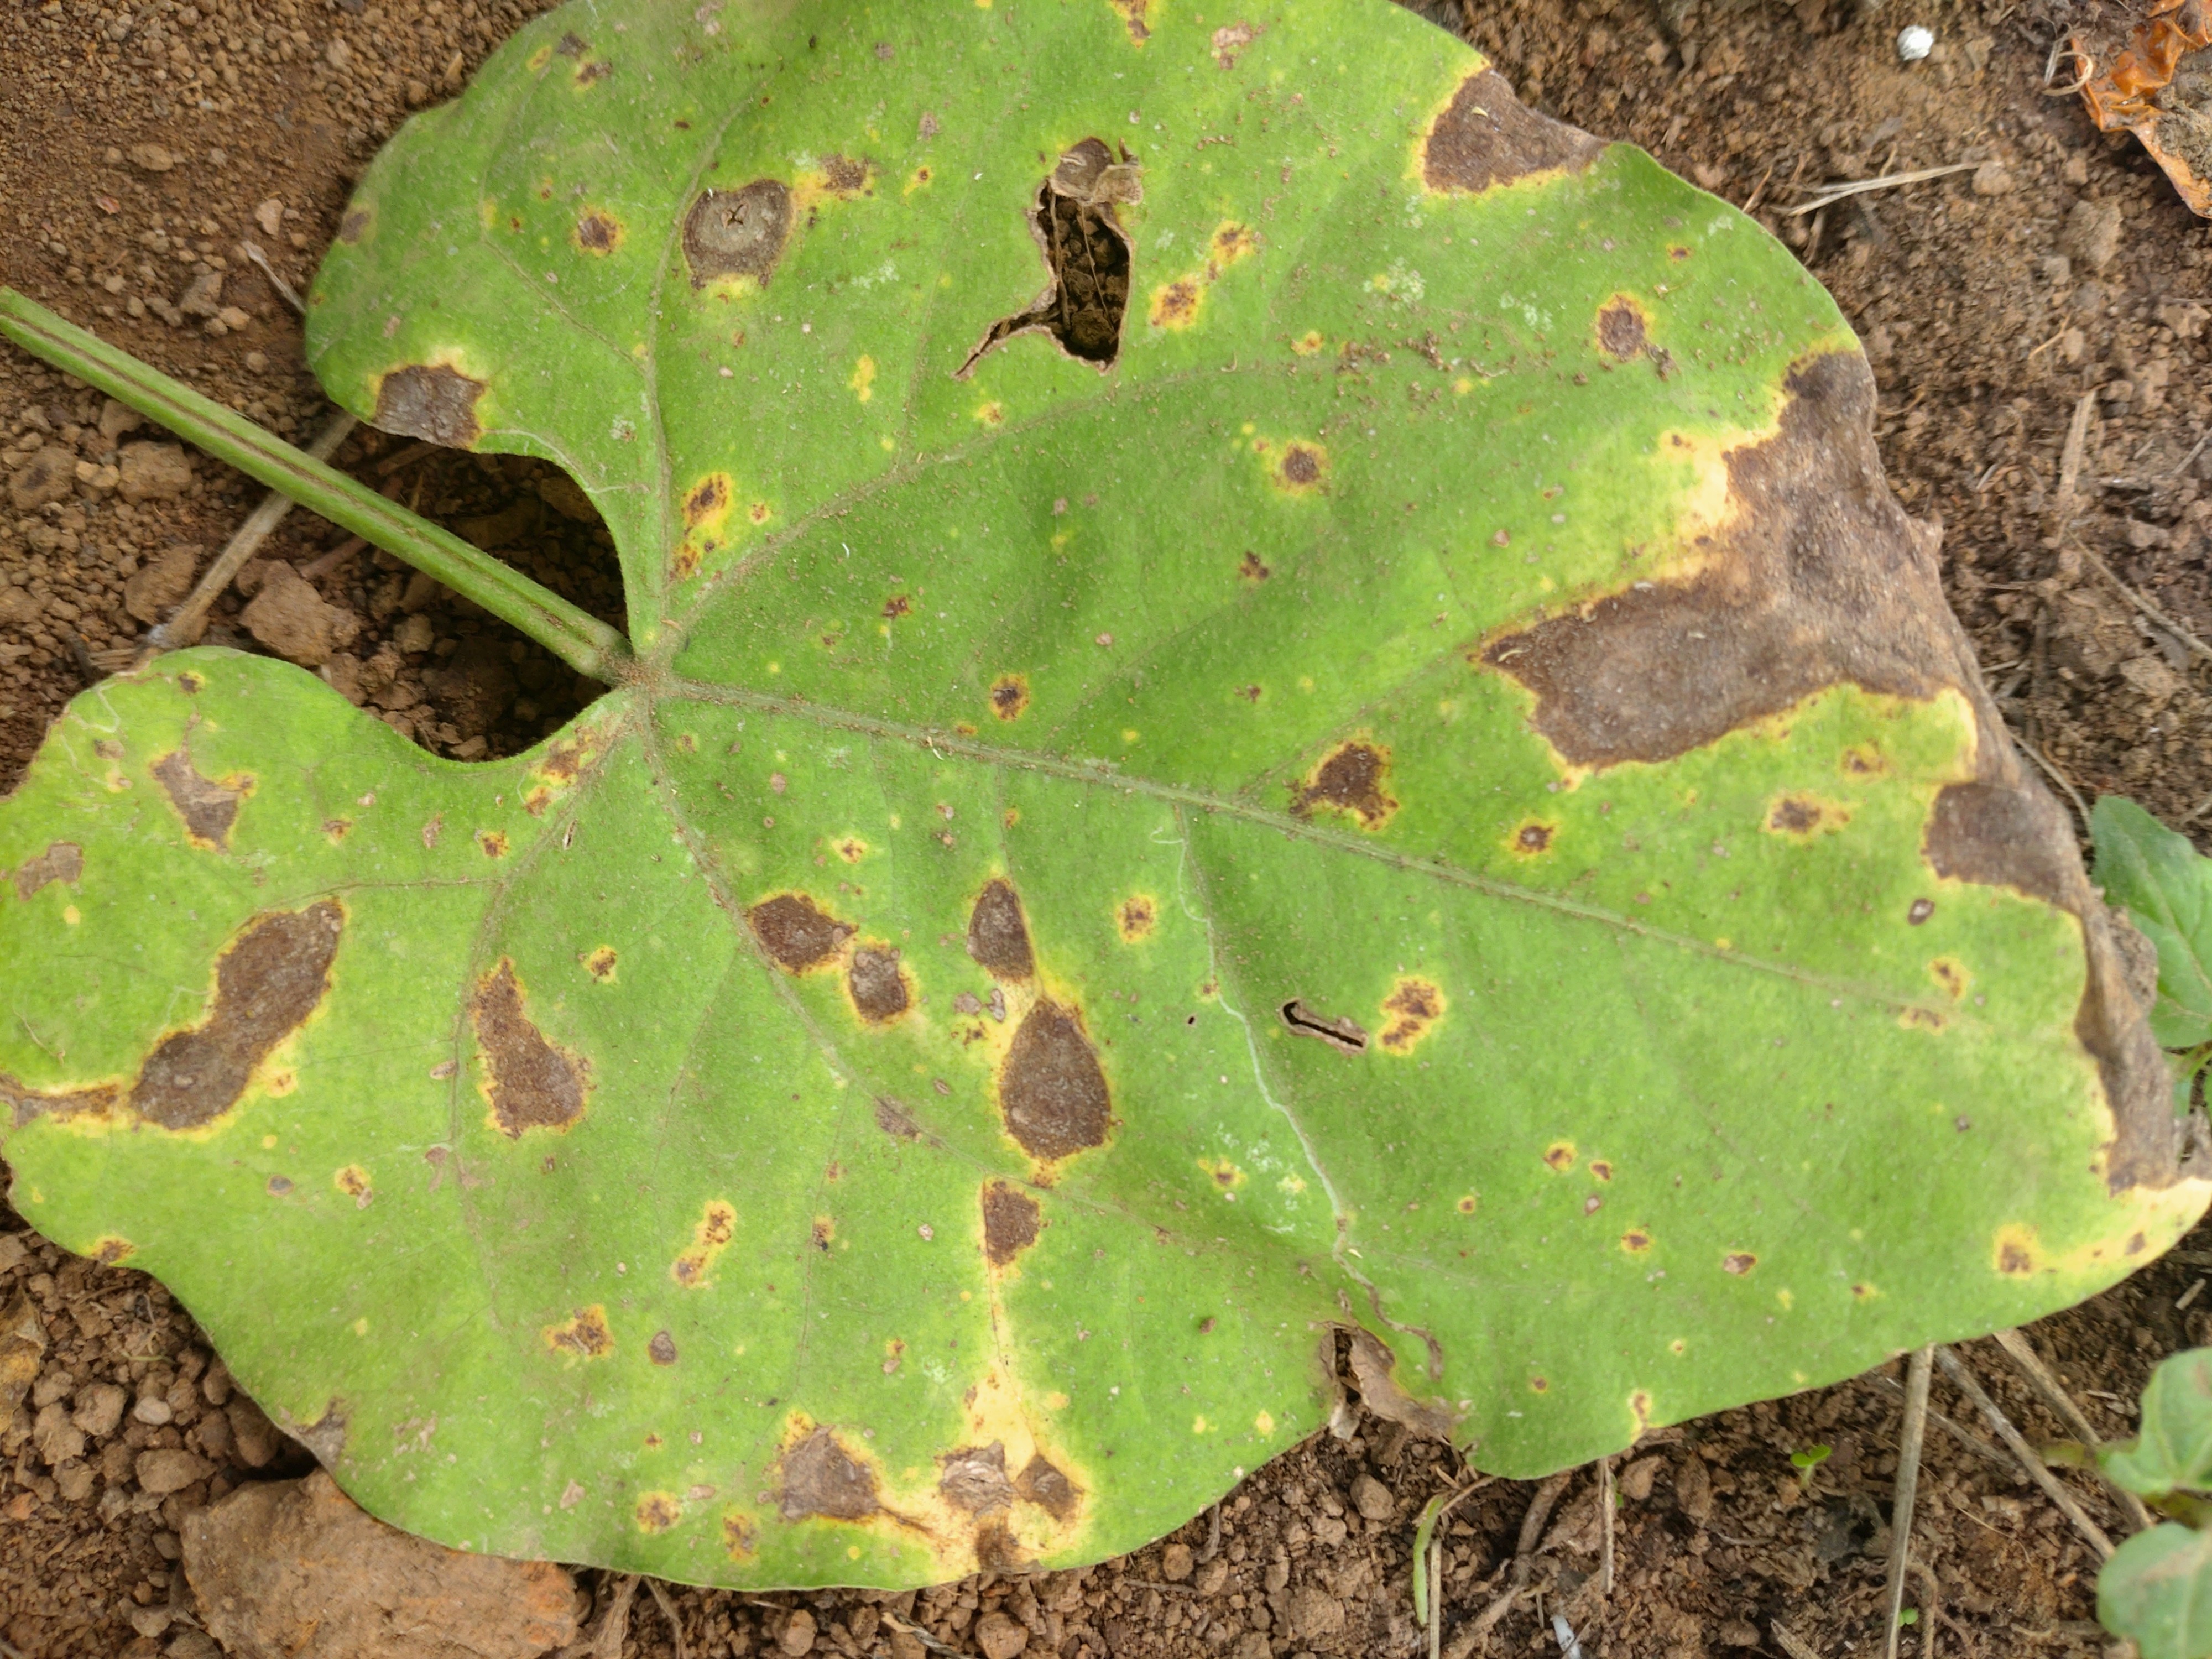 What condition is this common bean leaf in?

rust
